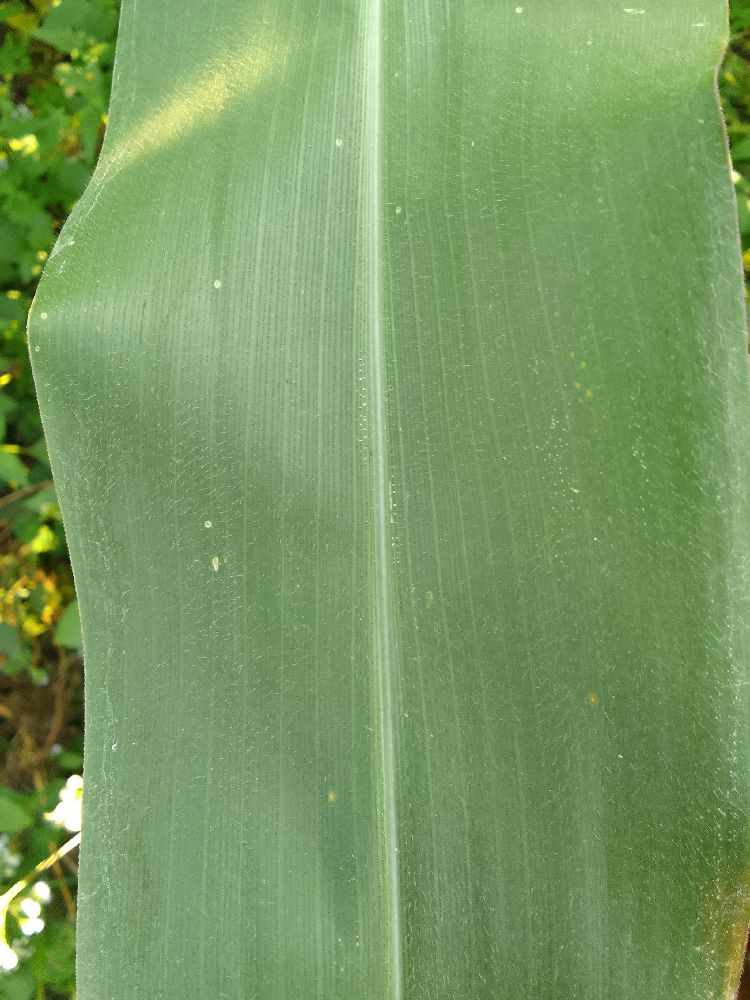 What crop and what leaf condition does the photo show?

maize, healthy
